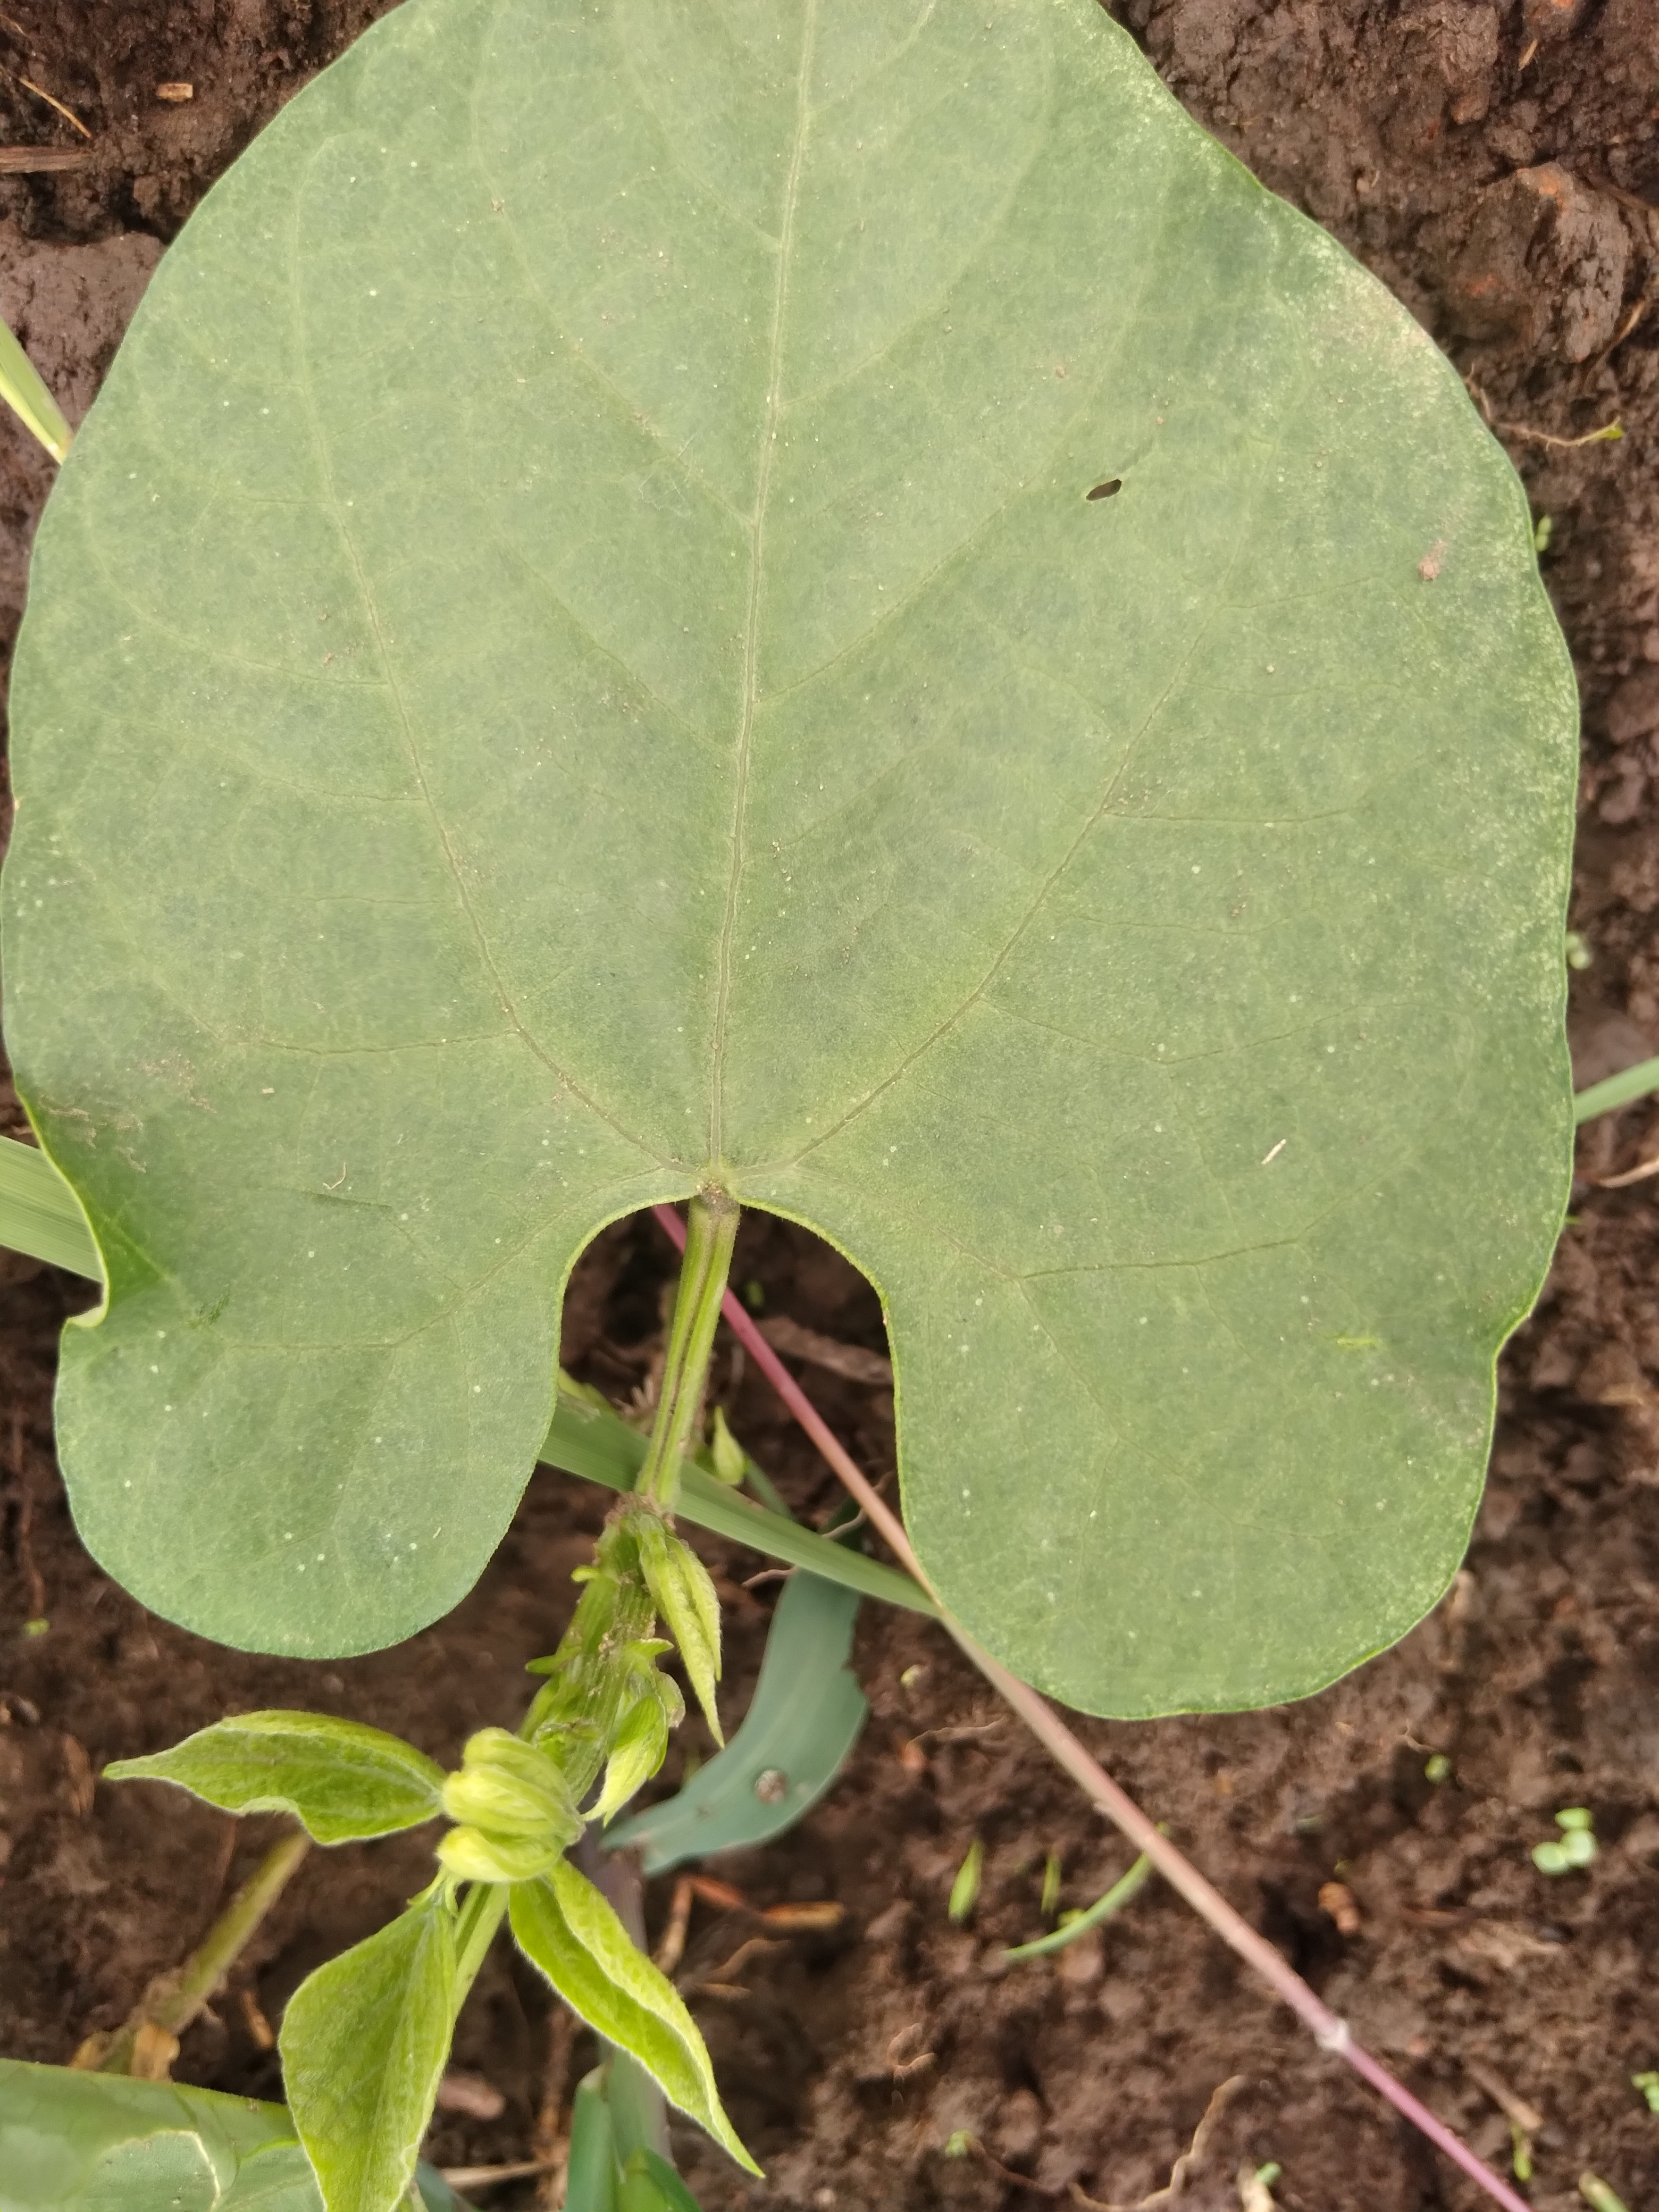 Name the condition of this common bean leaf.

healthy
